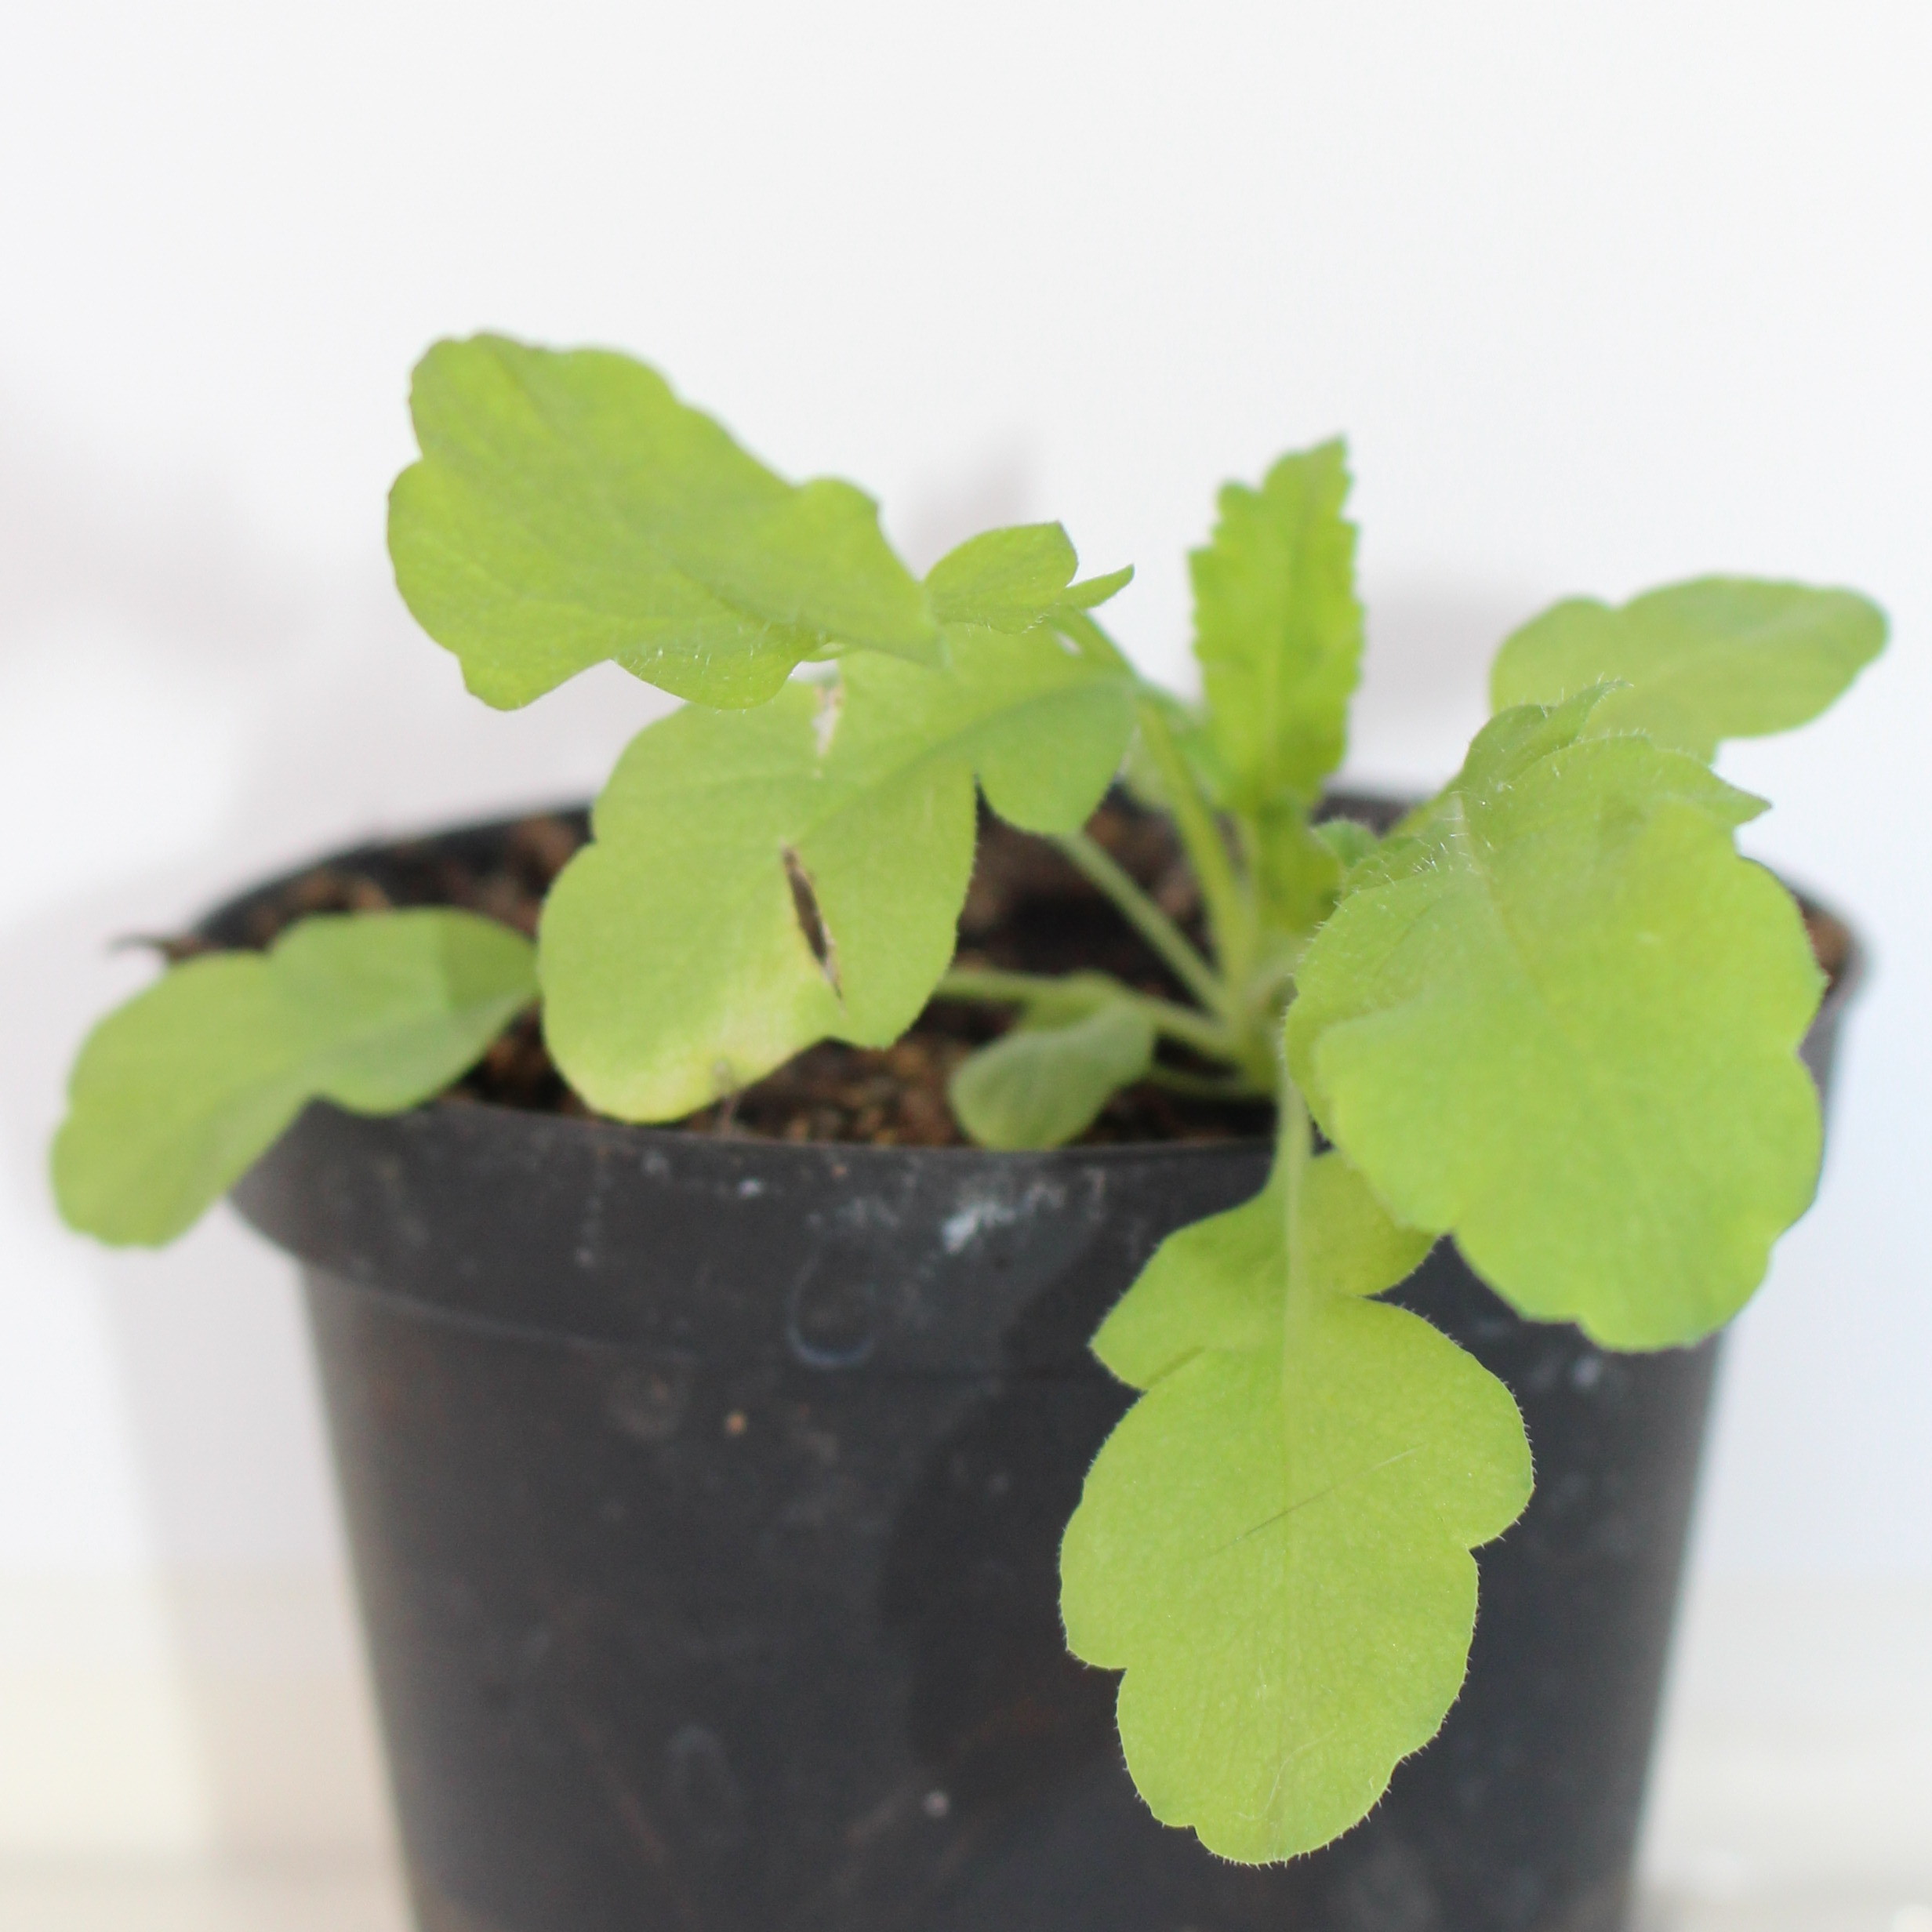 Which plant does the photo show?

Papaver rhoeas
